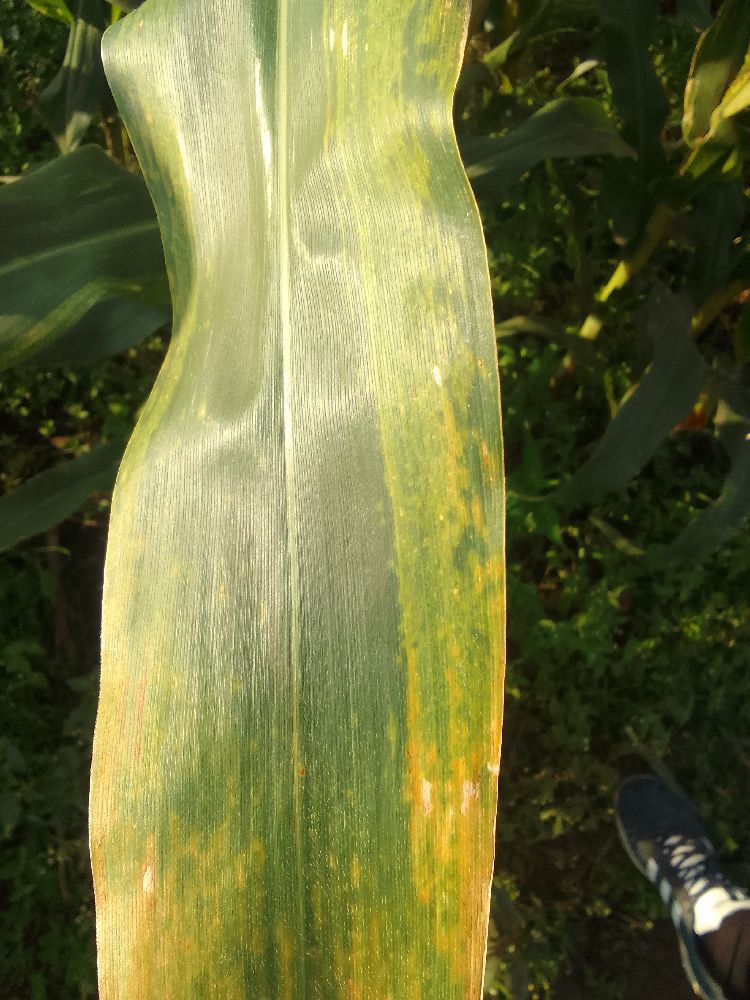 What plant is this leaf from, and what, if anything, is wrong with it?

maize, maize lethal necrosis
